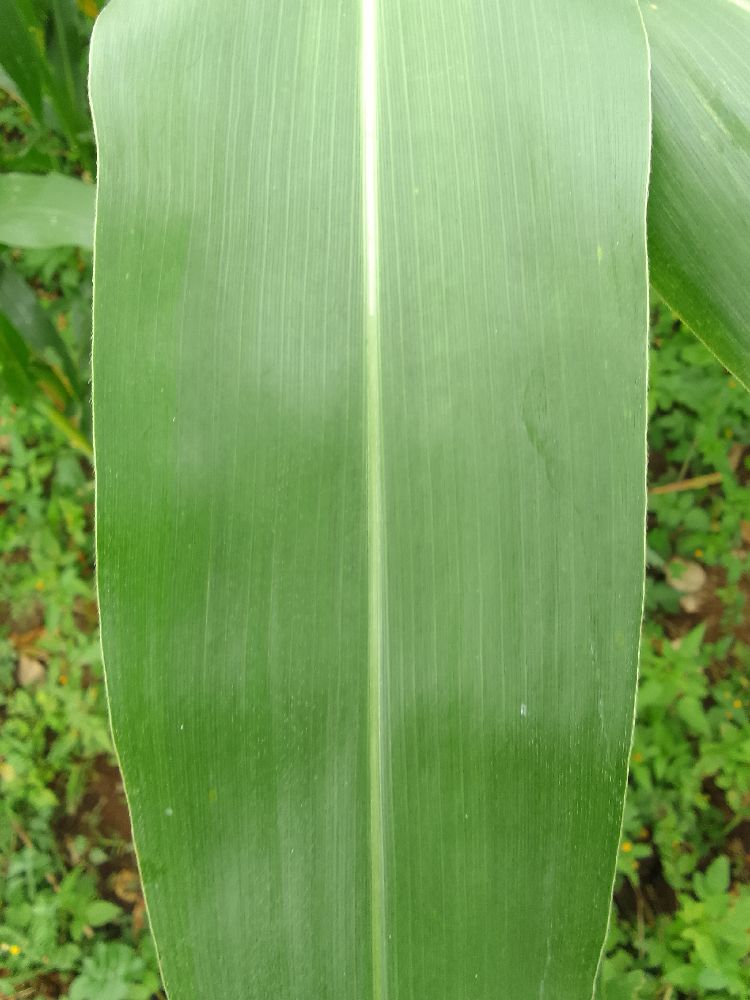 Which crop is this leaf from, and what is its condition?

maize, healthy
